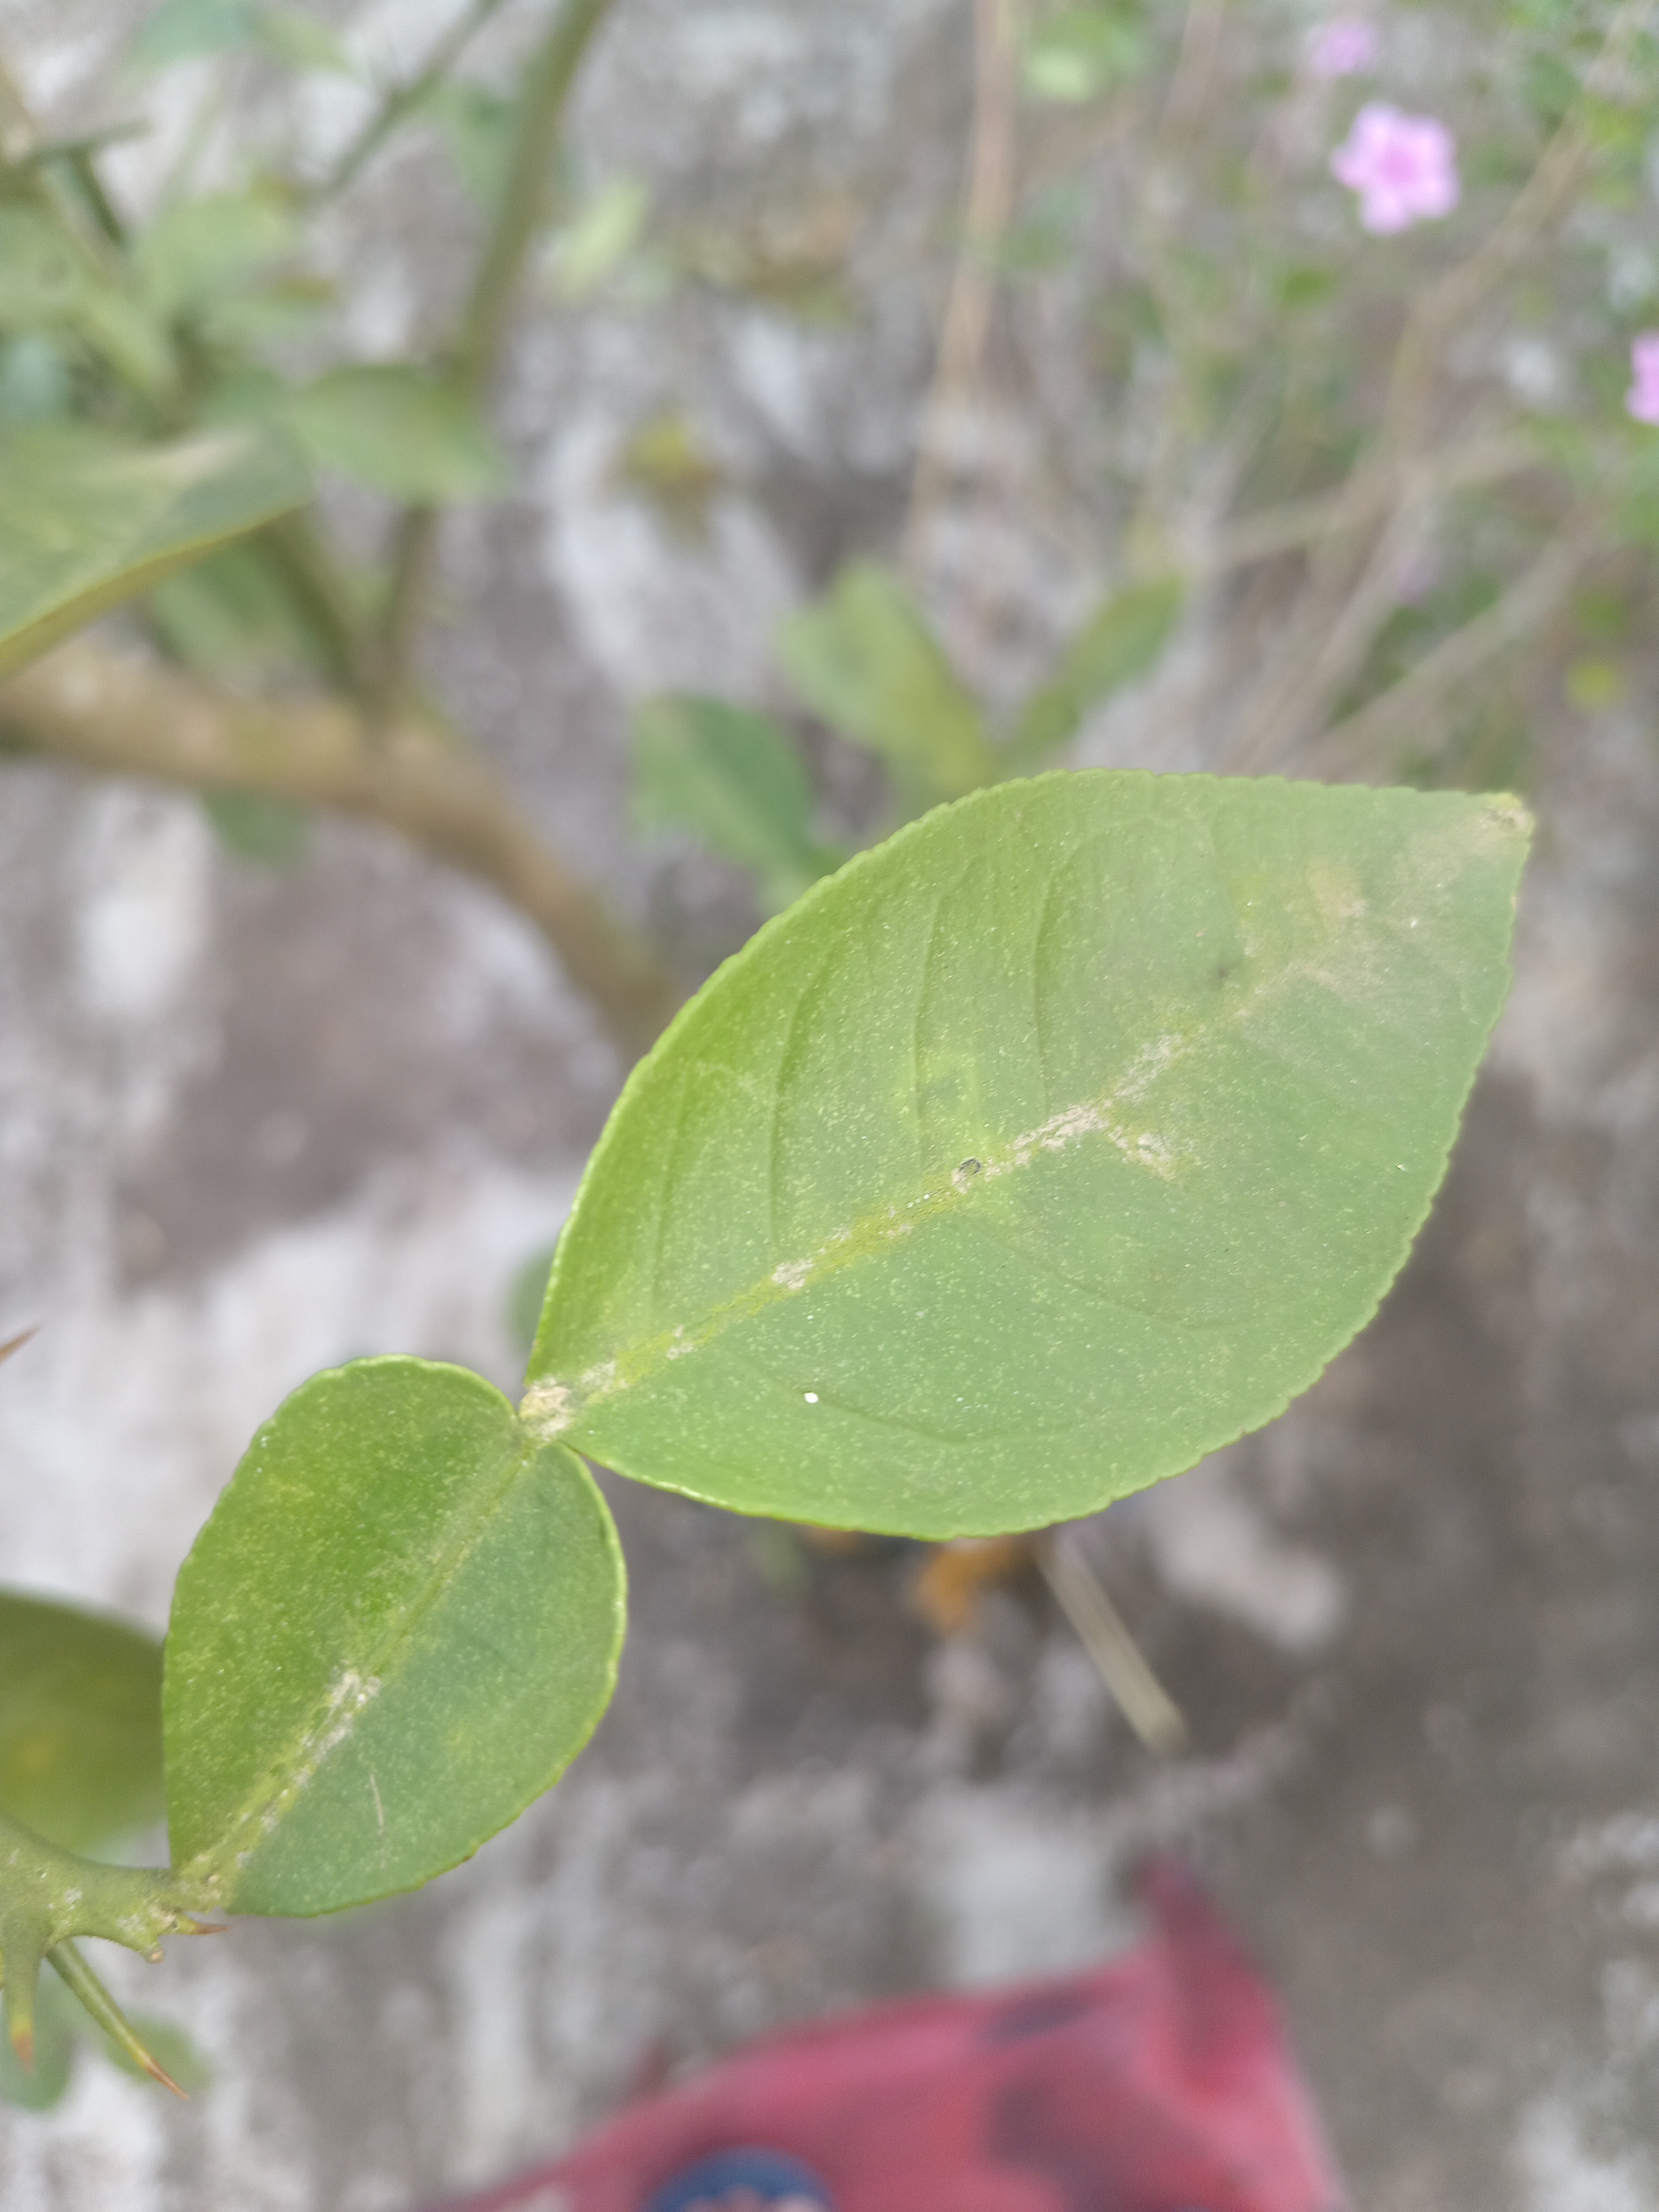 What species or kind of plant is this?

lemon
